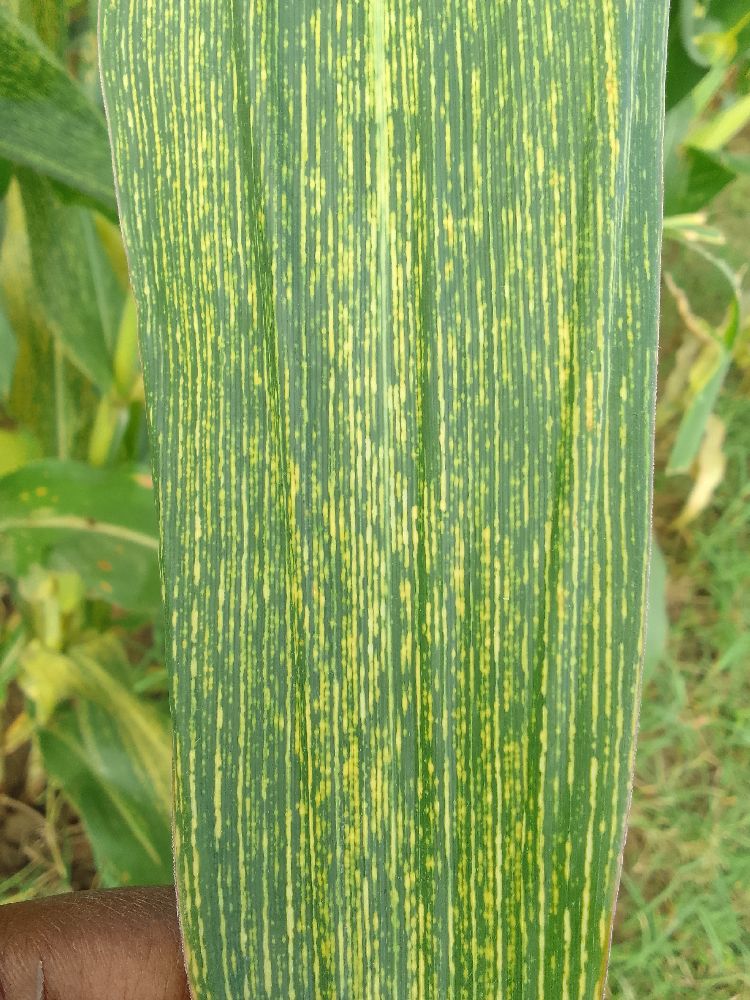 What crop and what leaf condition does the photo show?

maize, maize streak virus
